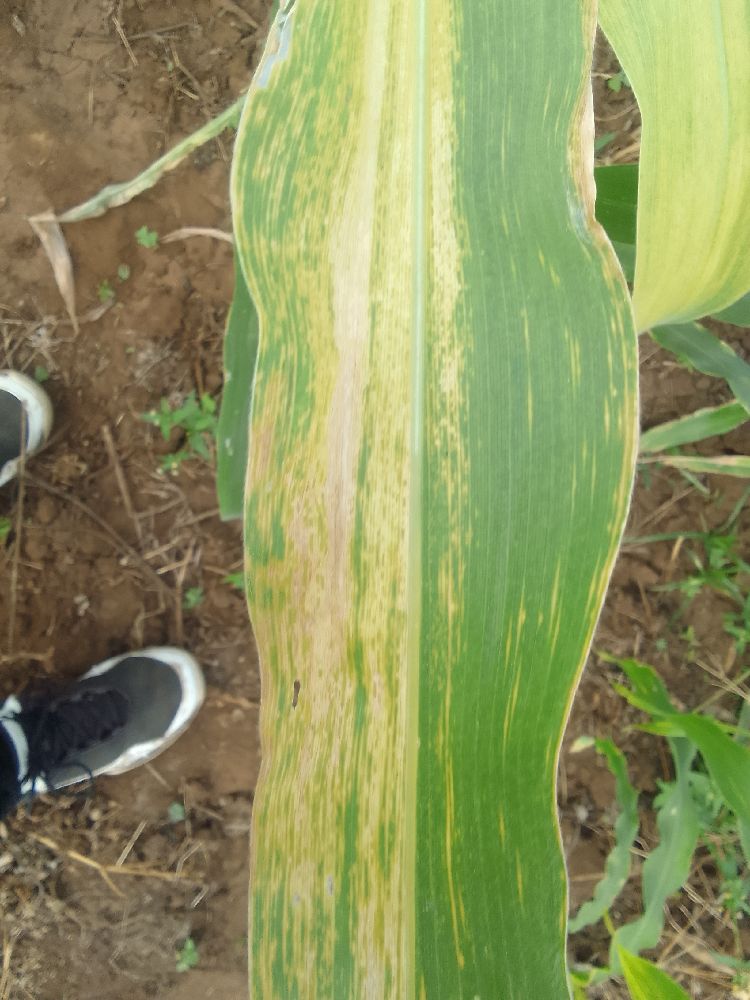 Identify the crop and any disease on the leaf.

maize, maize lethal necrosis
